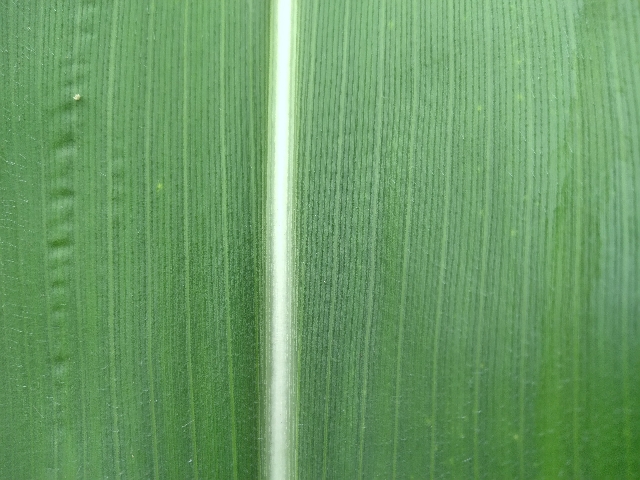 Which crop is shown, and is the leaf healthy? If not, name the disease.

maize, healthy
